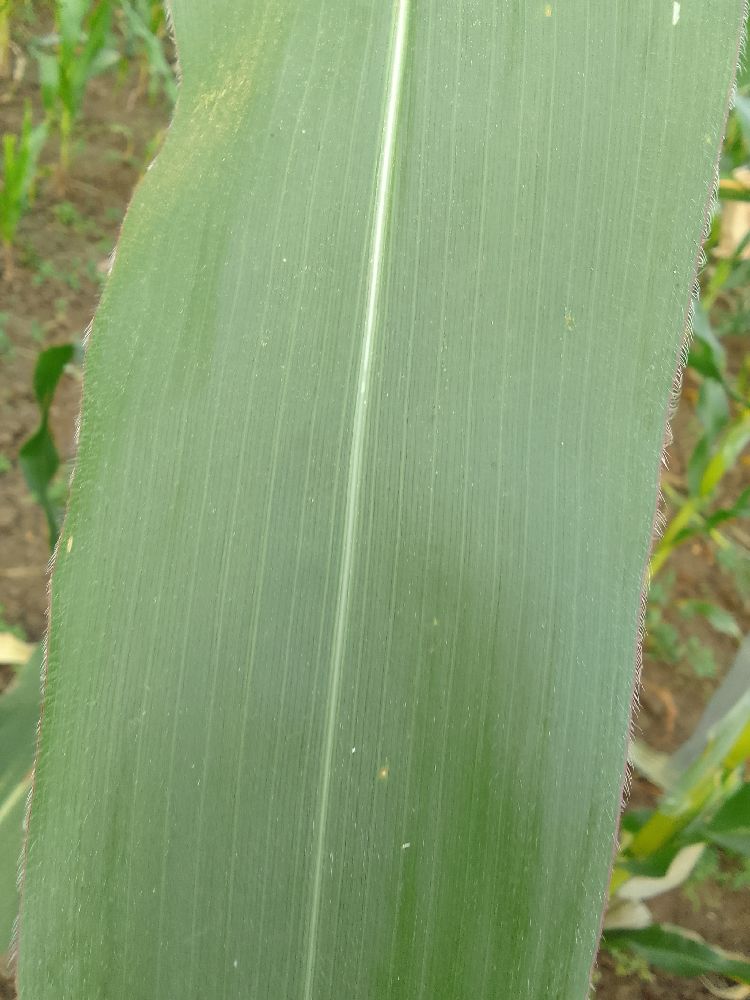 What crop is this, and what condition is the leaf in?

maize, healthy
